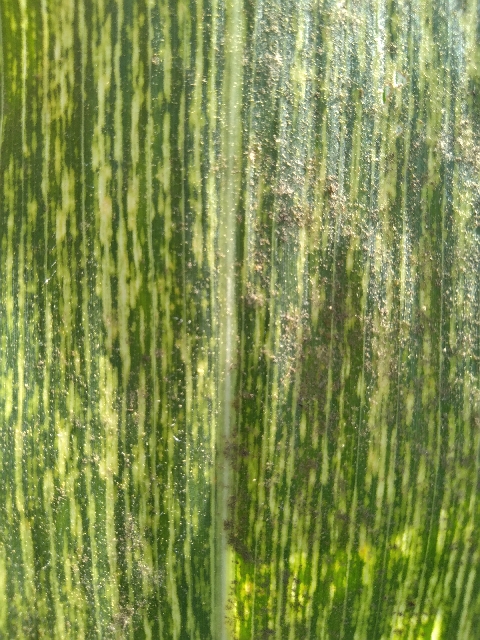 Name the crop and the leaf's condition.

maize, maize streak virus
